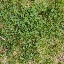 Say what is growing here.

unstructured weed
